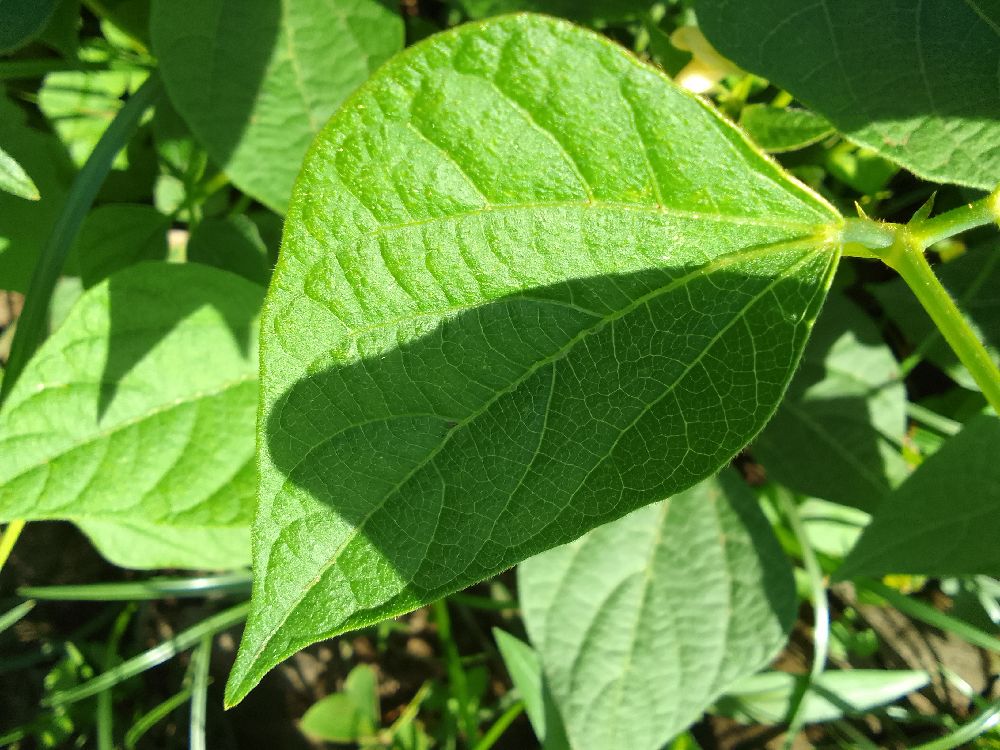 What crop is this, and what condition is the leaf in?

common bean, healthy
